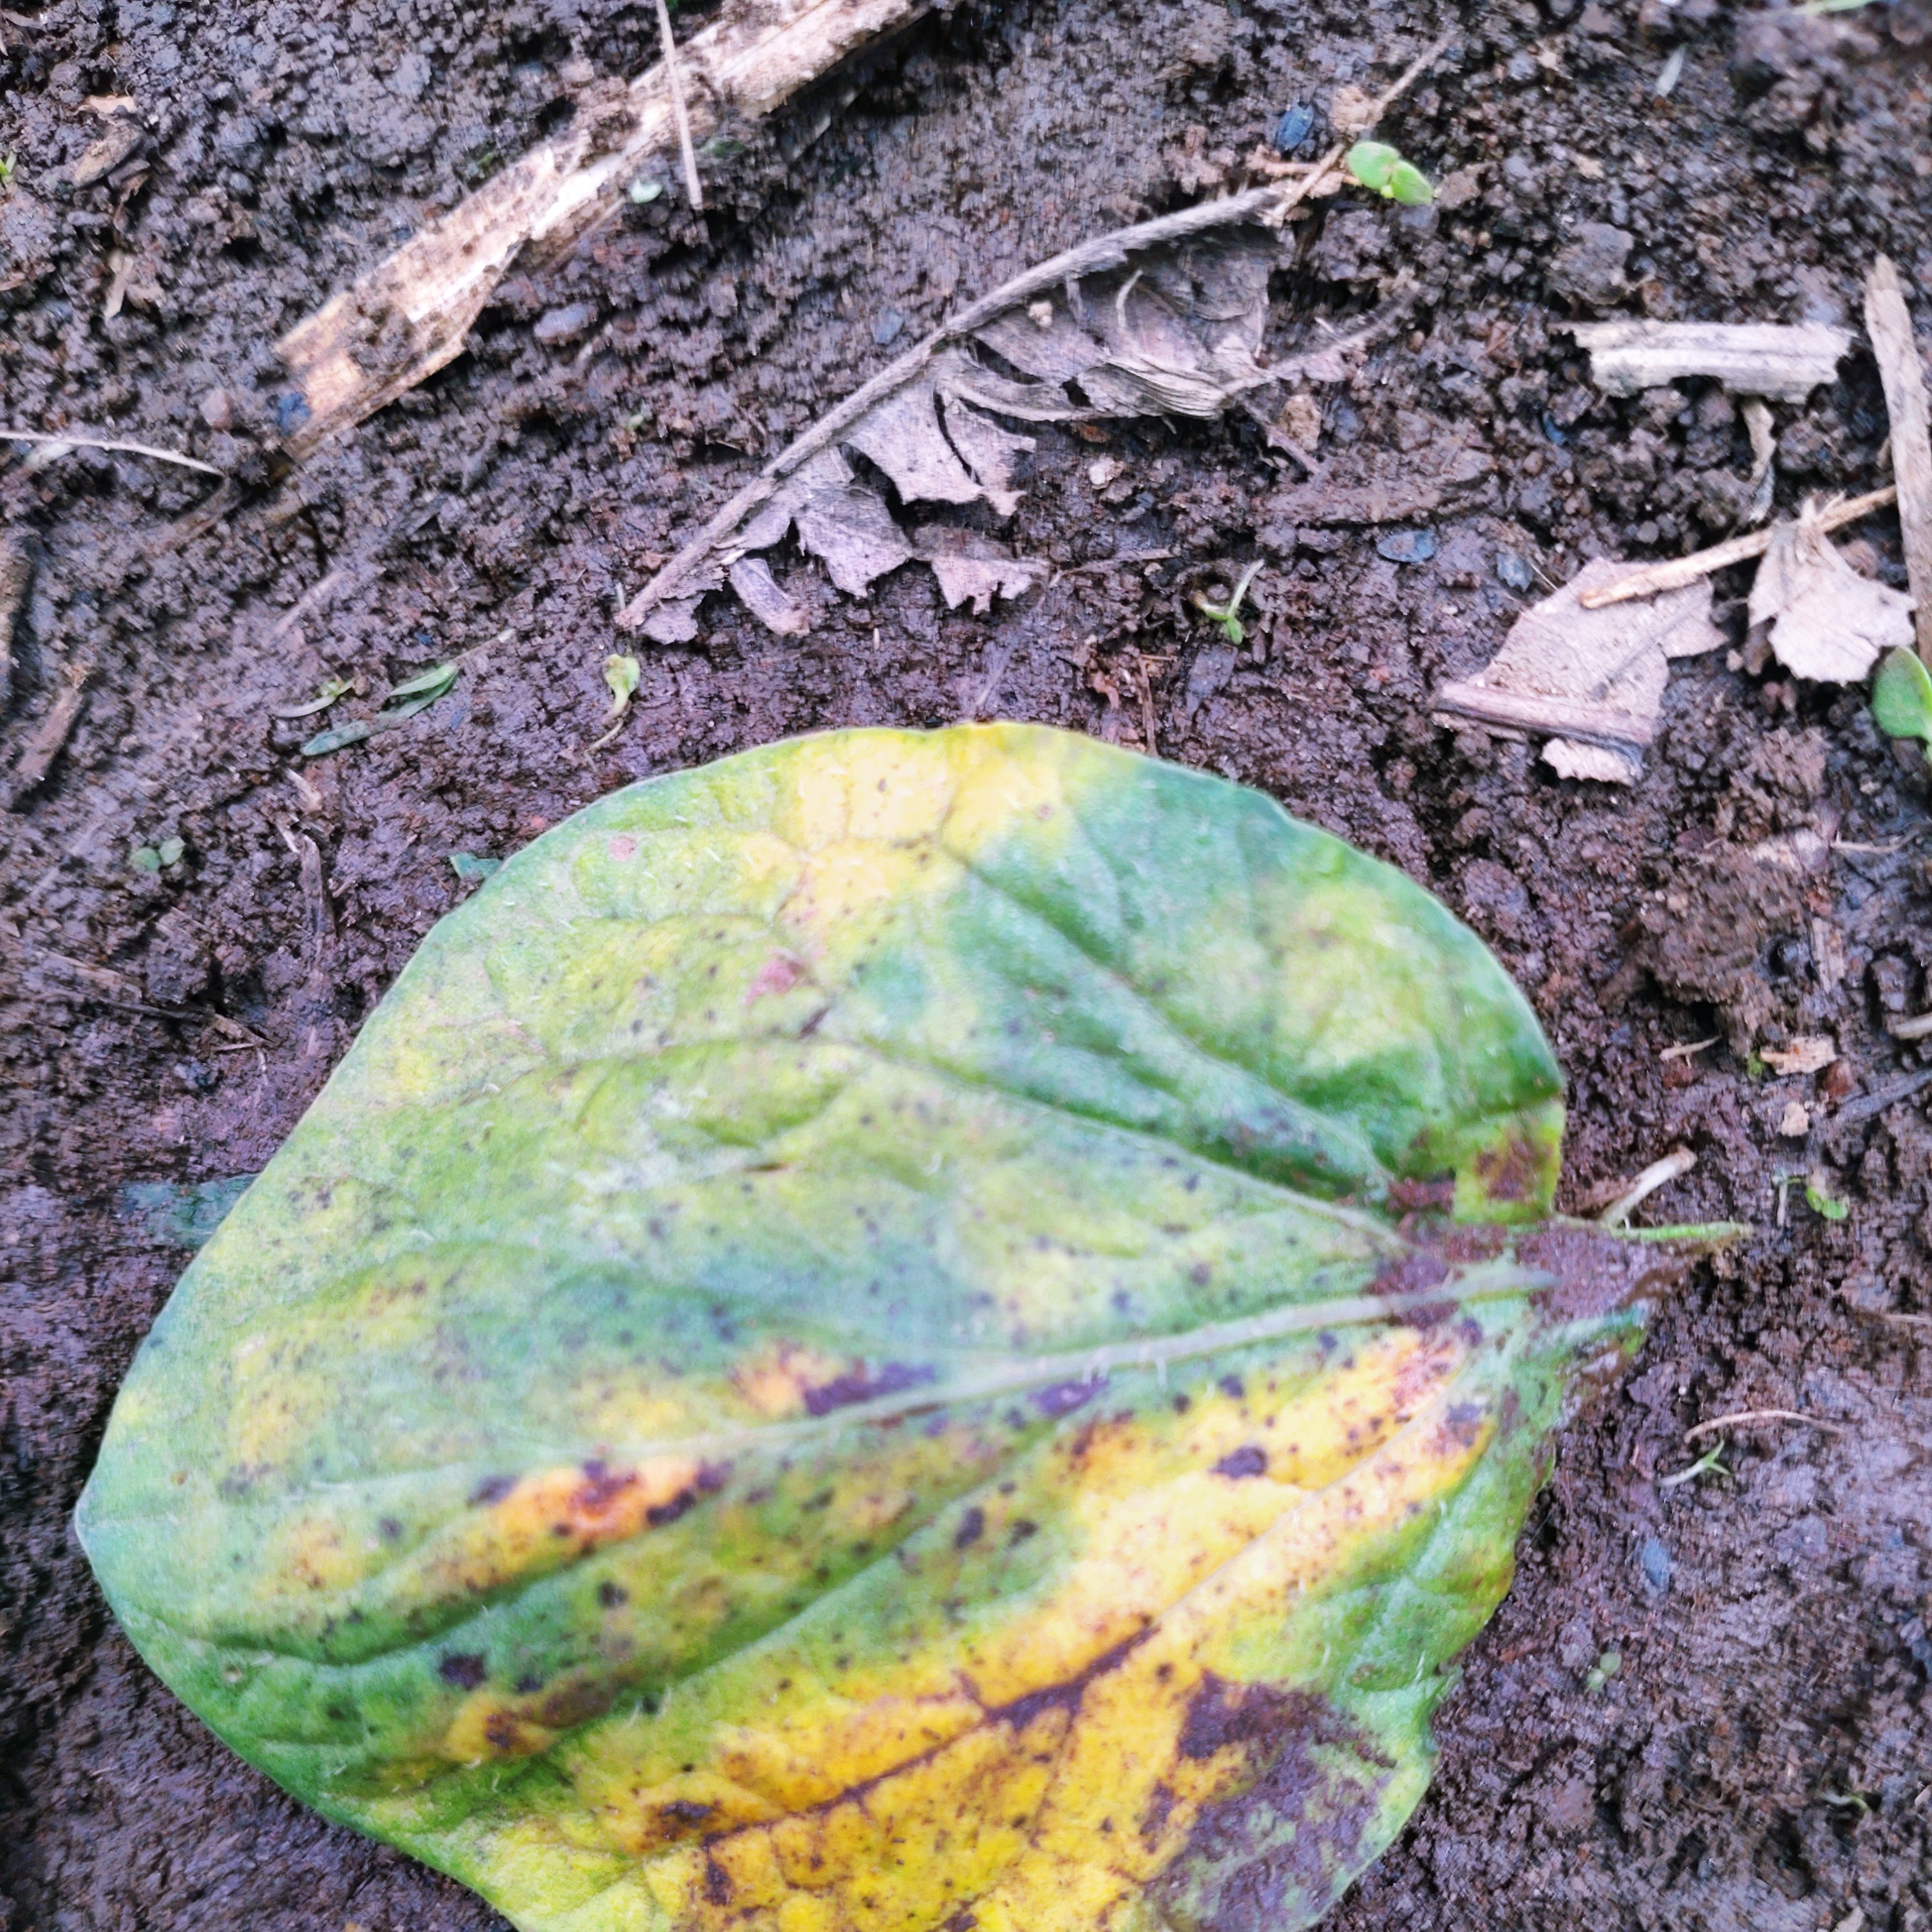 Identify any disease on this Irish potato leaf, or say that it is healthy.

late blight
